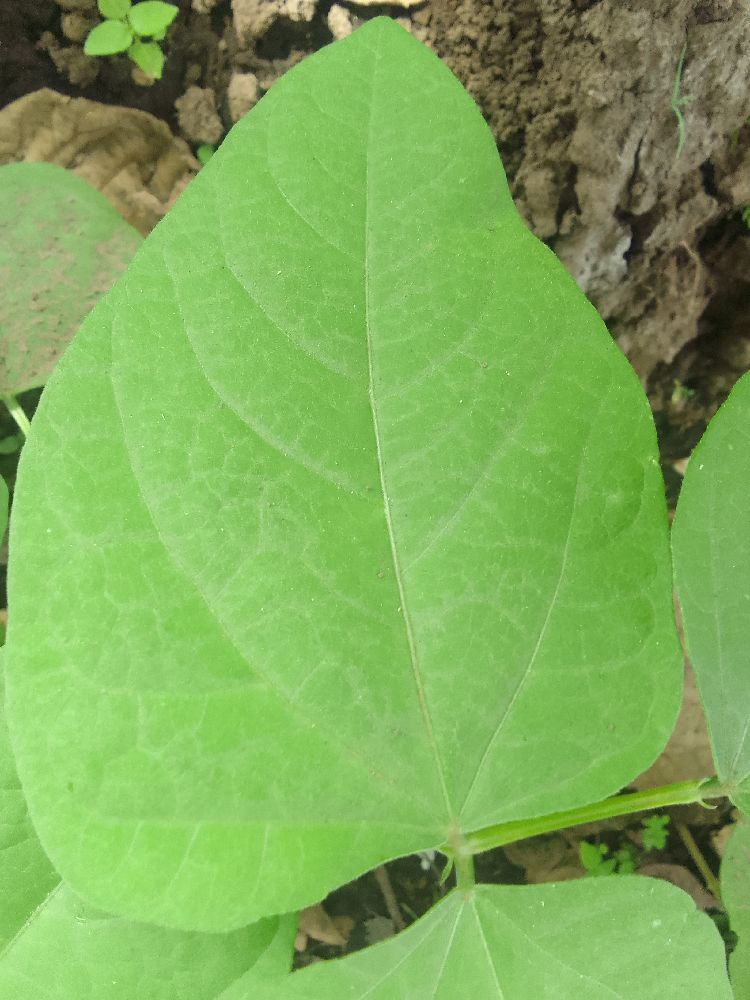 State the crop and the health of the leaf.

common bean, healthy
